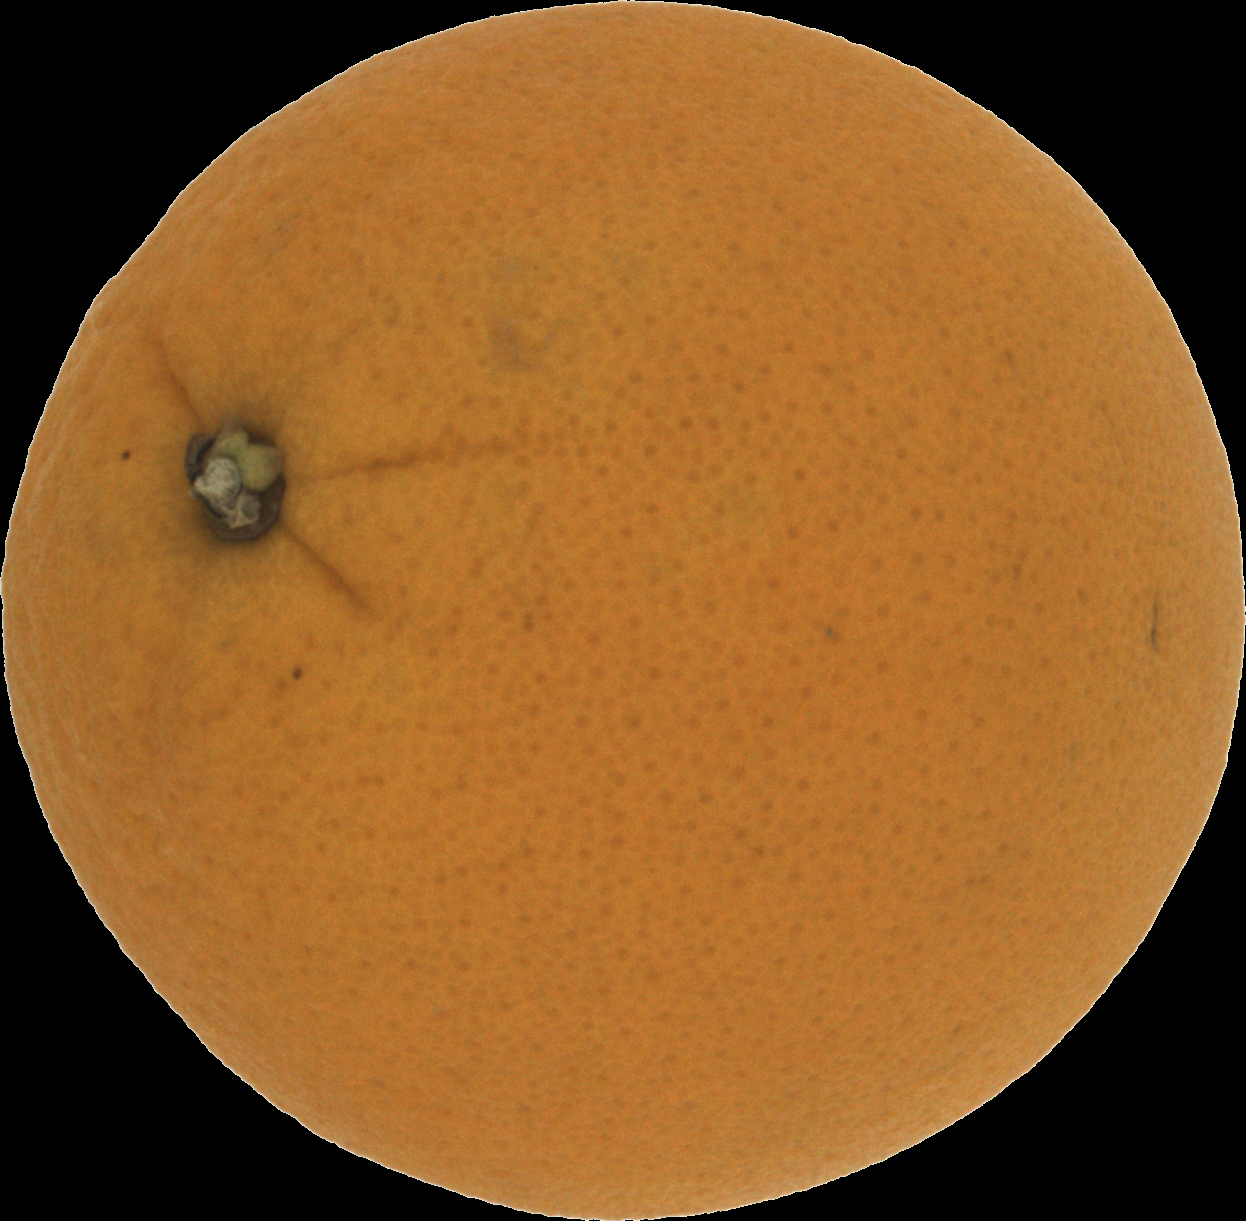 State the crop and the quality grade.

orange, good
